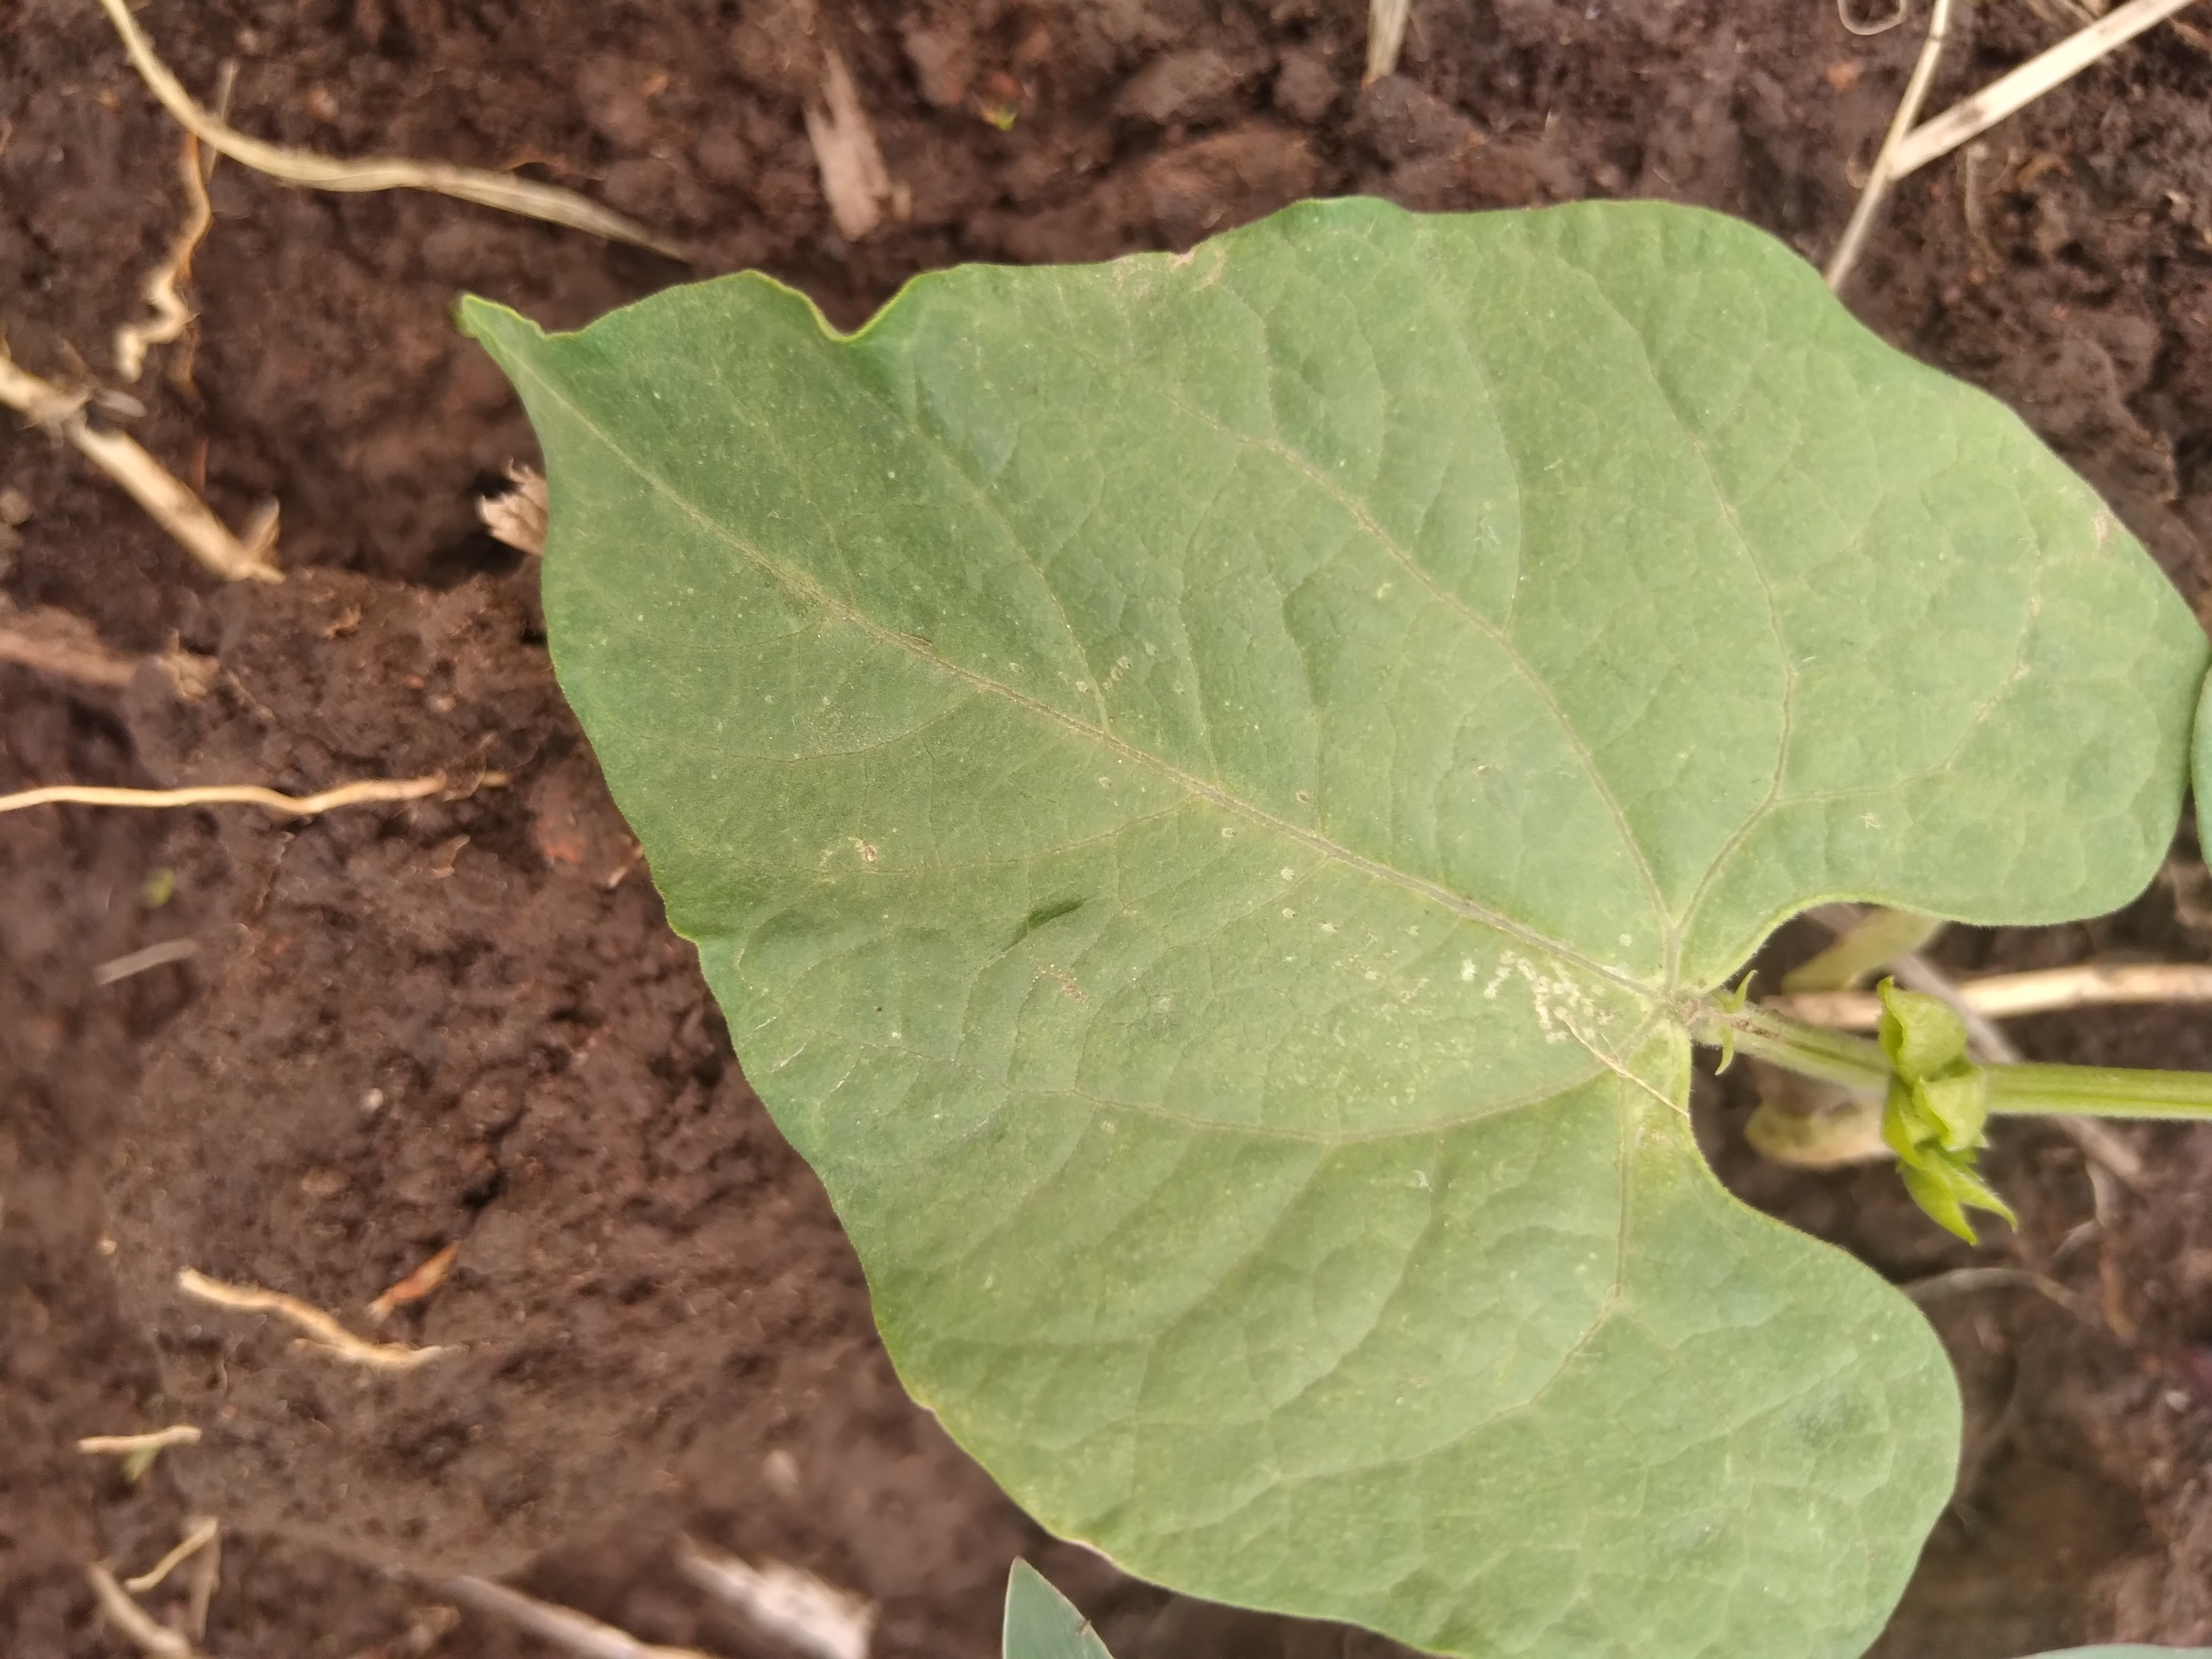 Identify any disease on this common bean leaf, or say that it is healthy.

healthy
